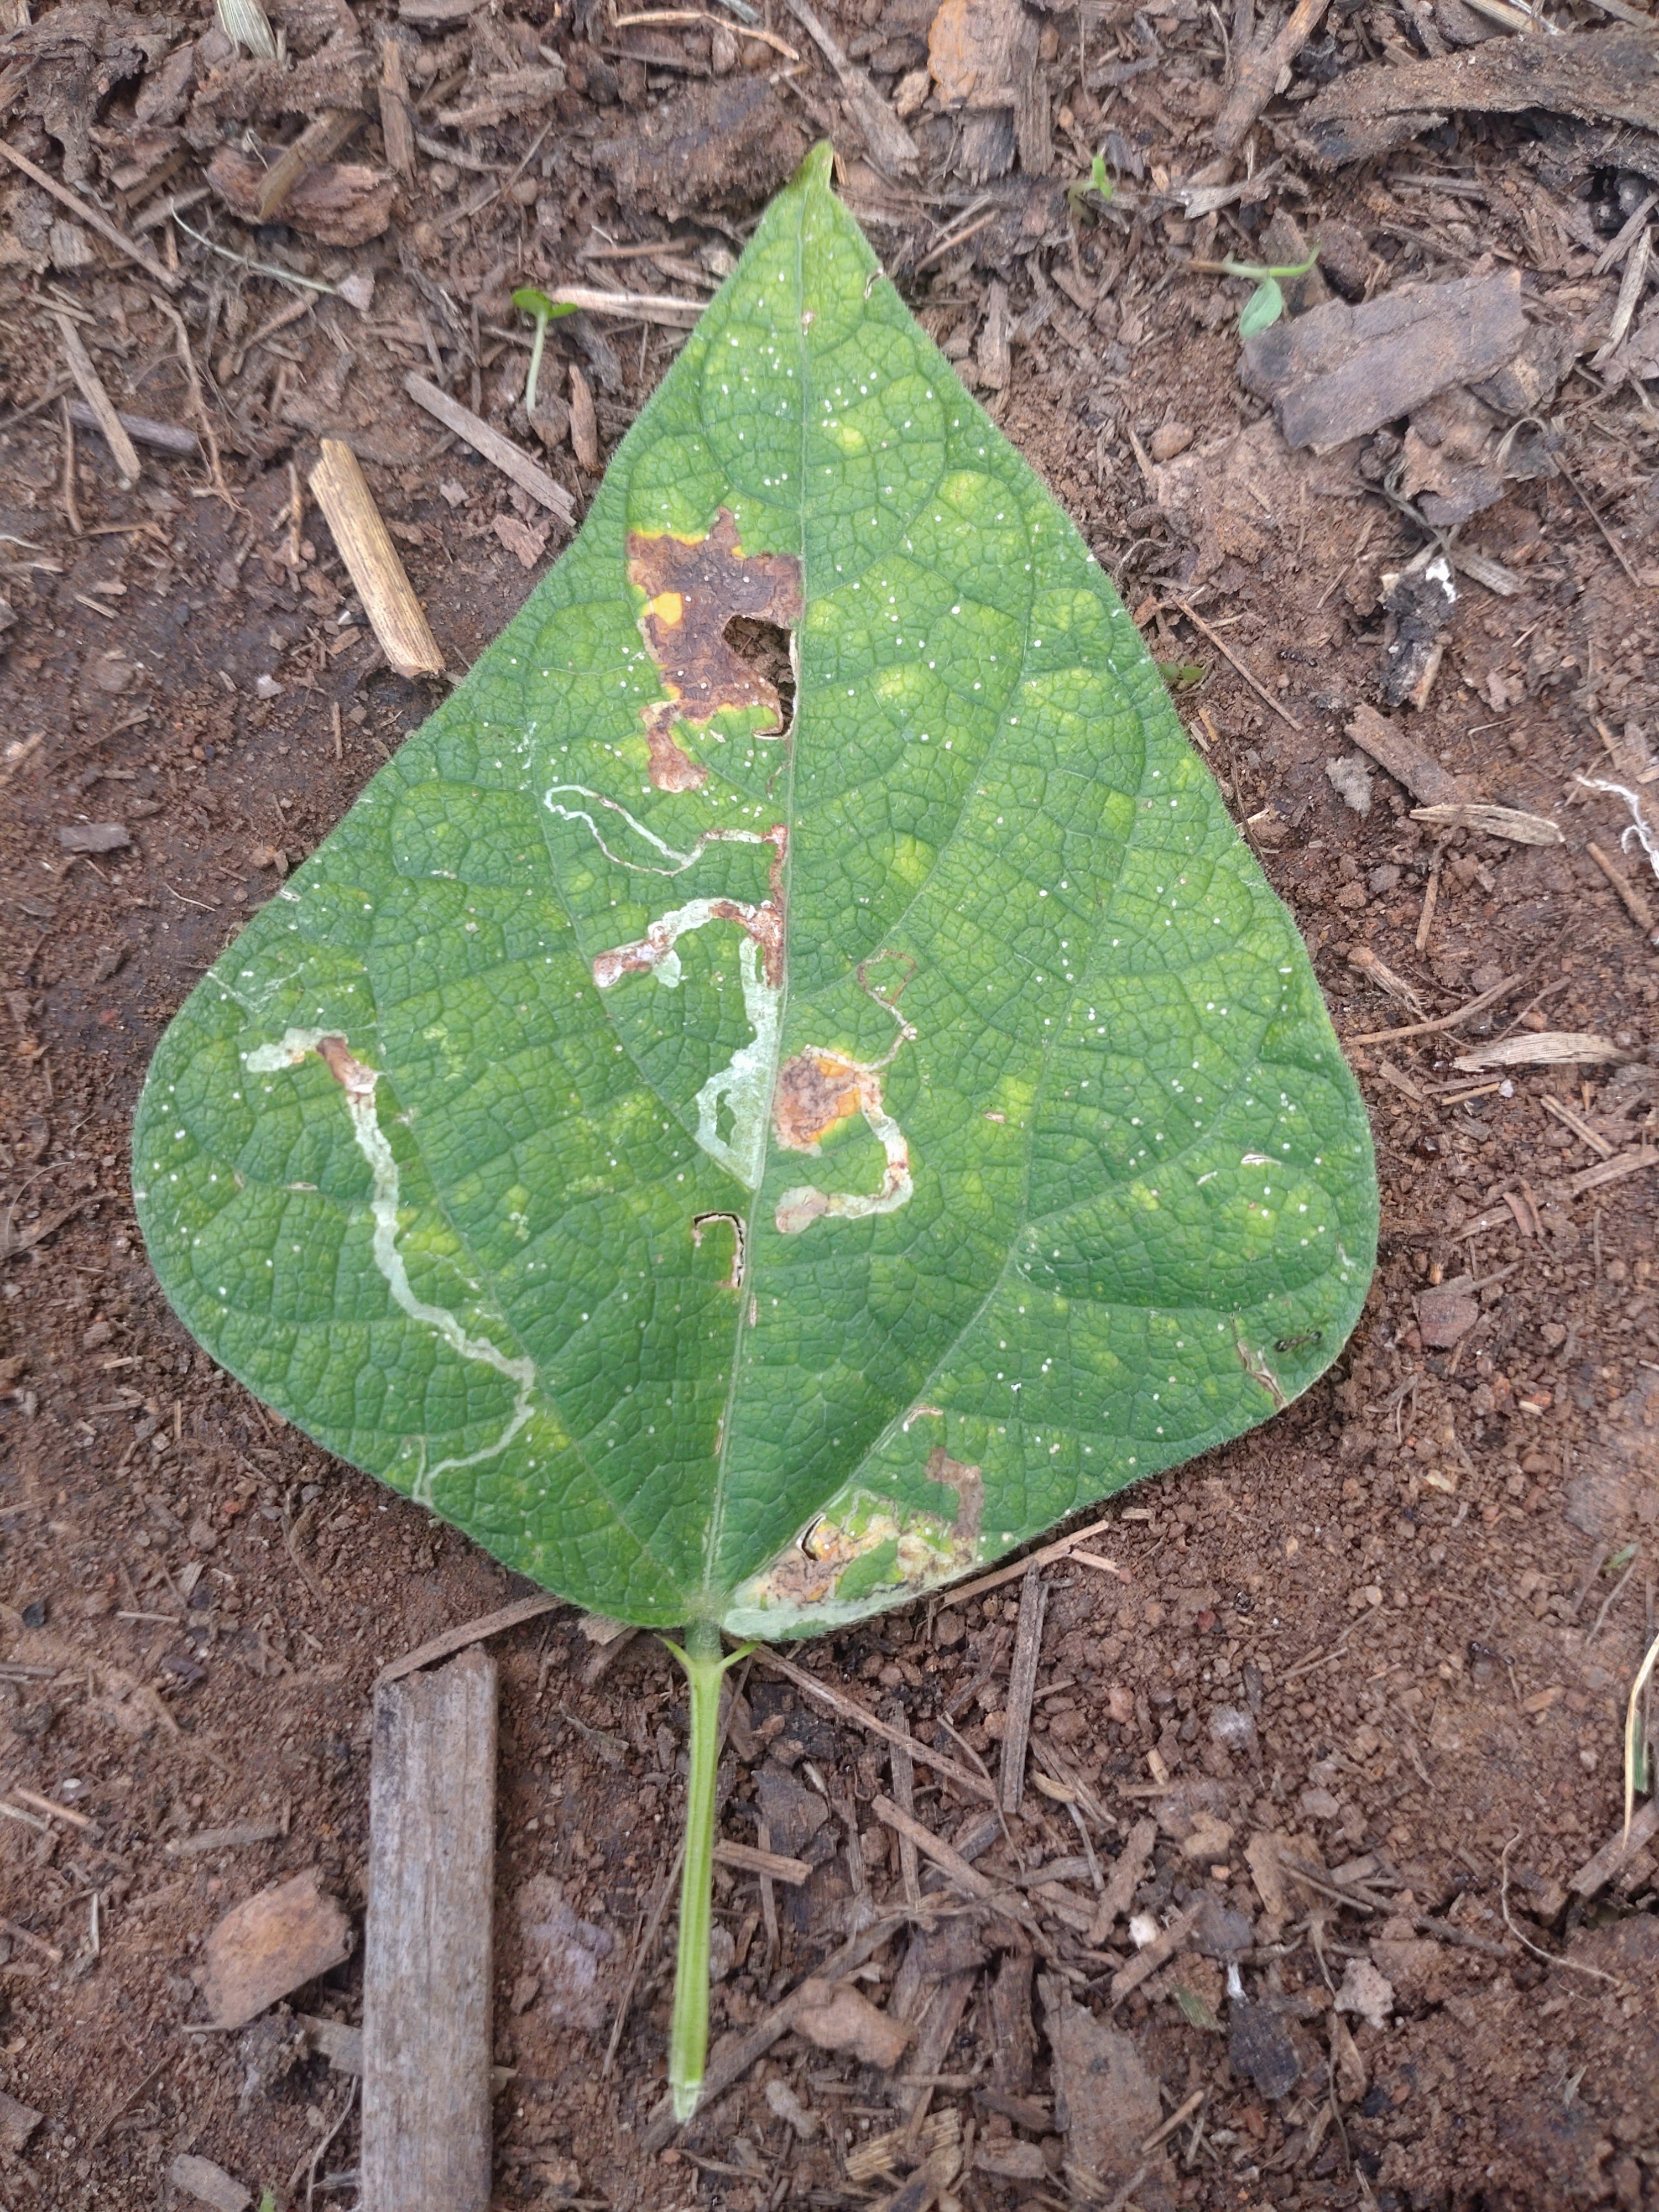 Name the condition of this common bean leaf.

anthracnose
